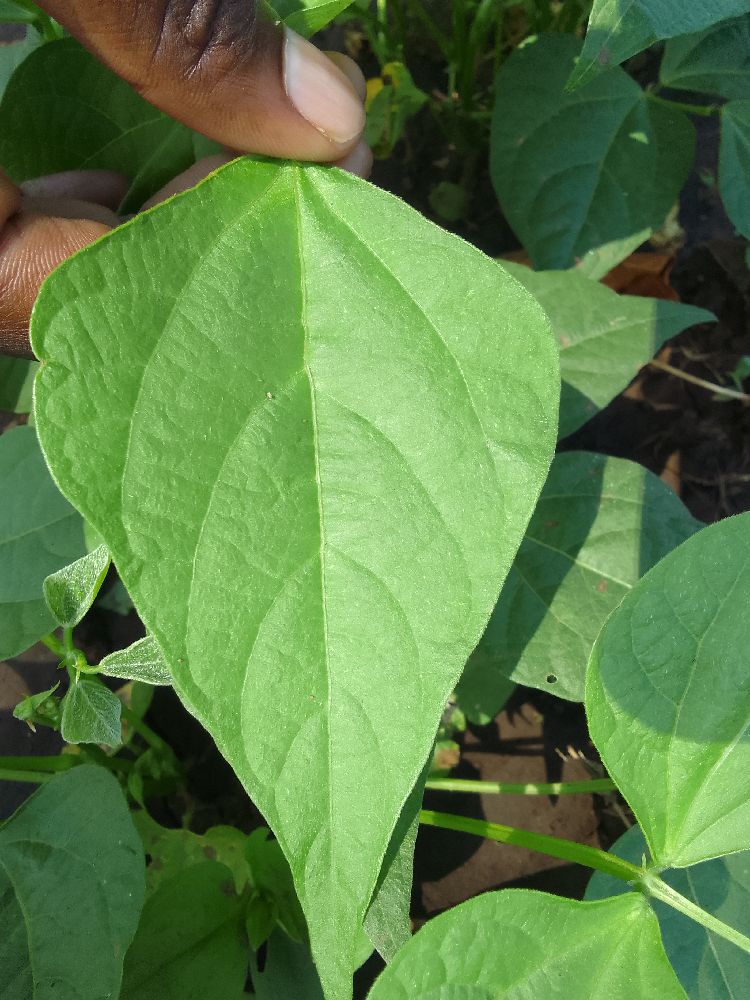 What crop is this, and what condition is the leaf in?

common bean, healthy
